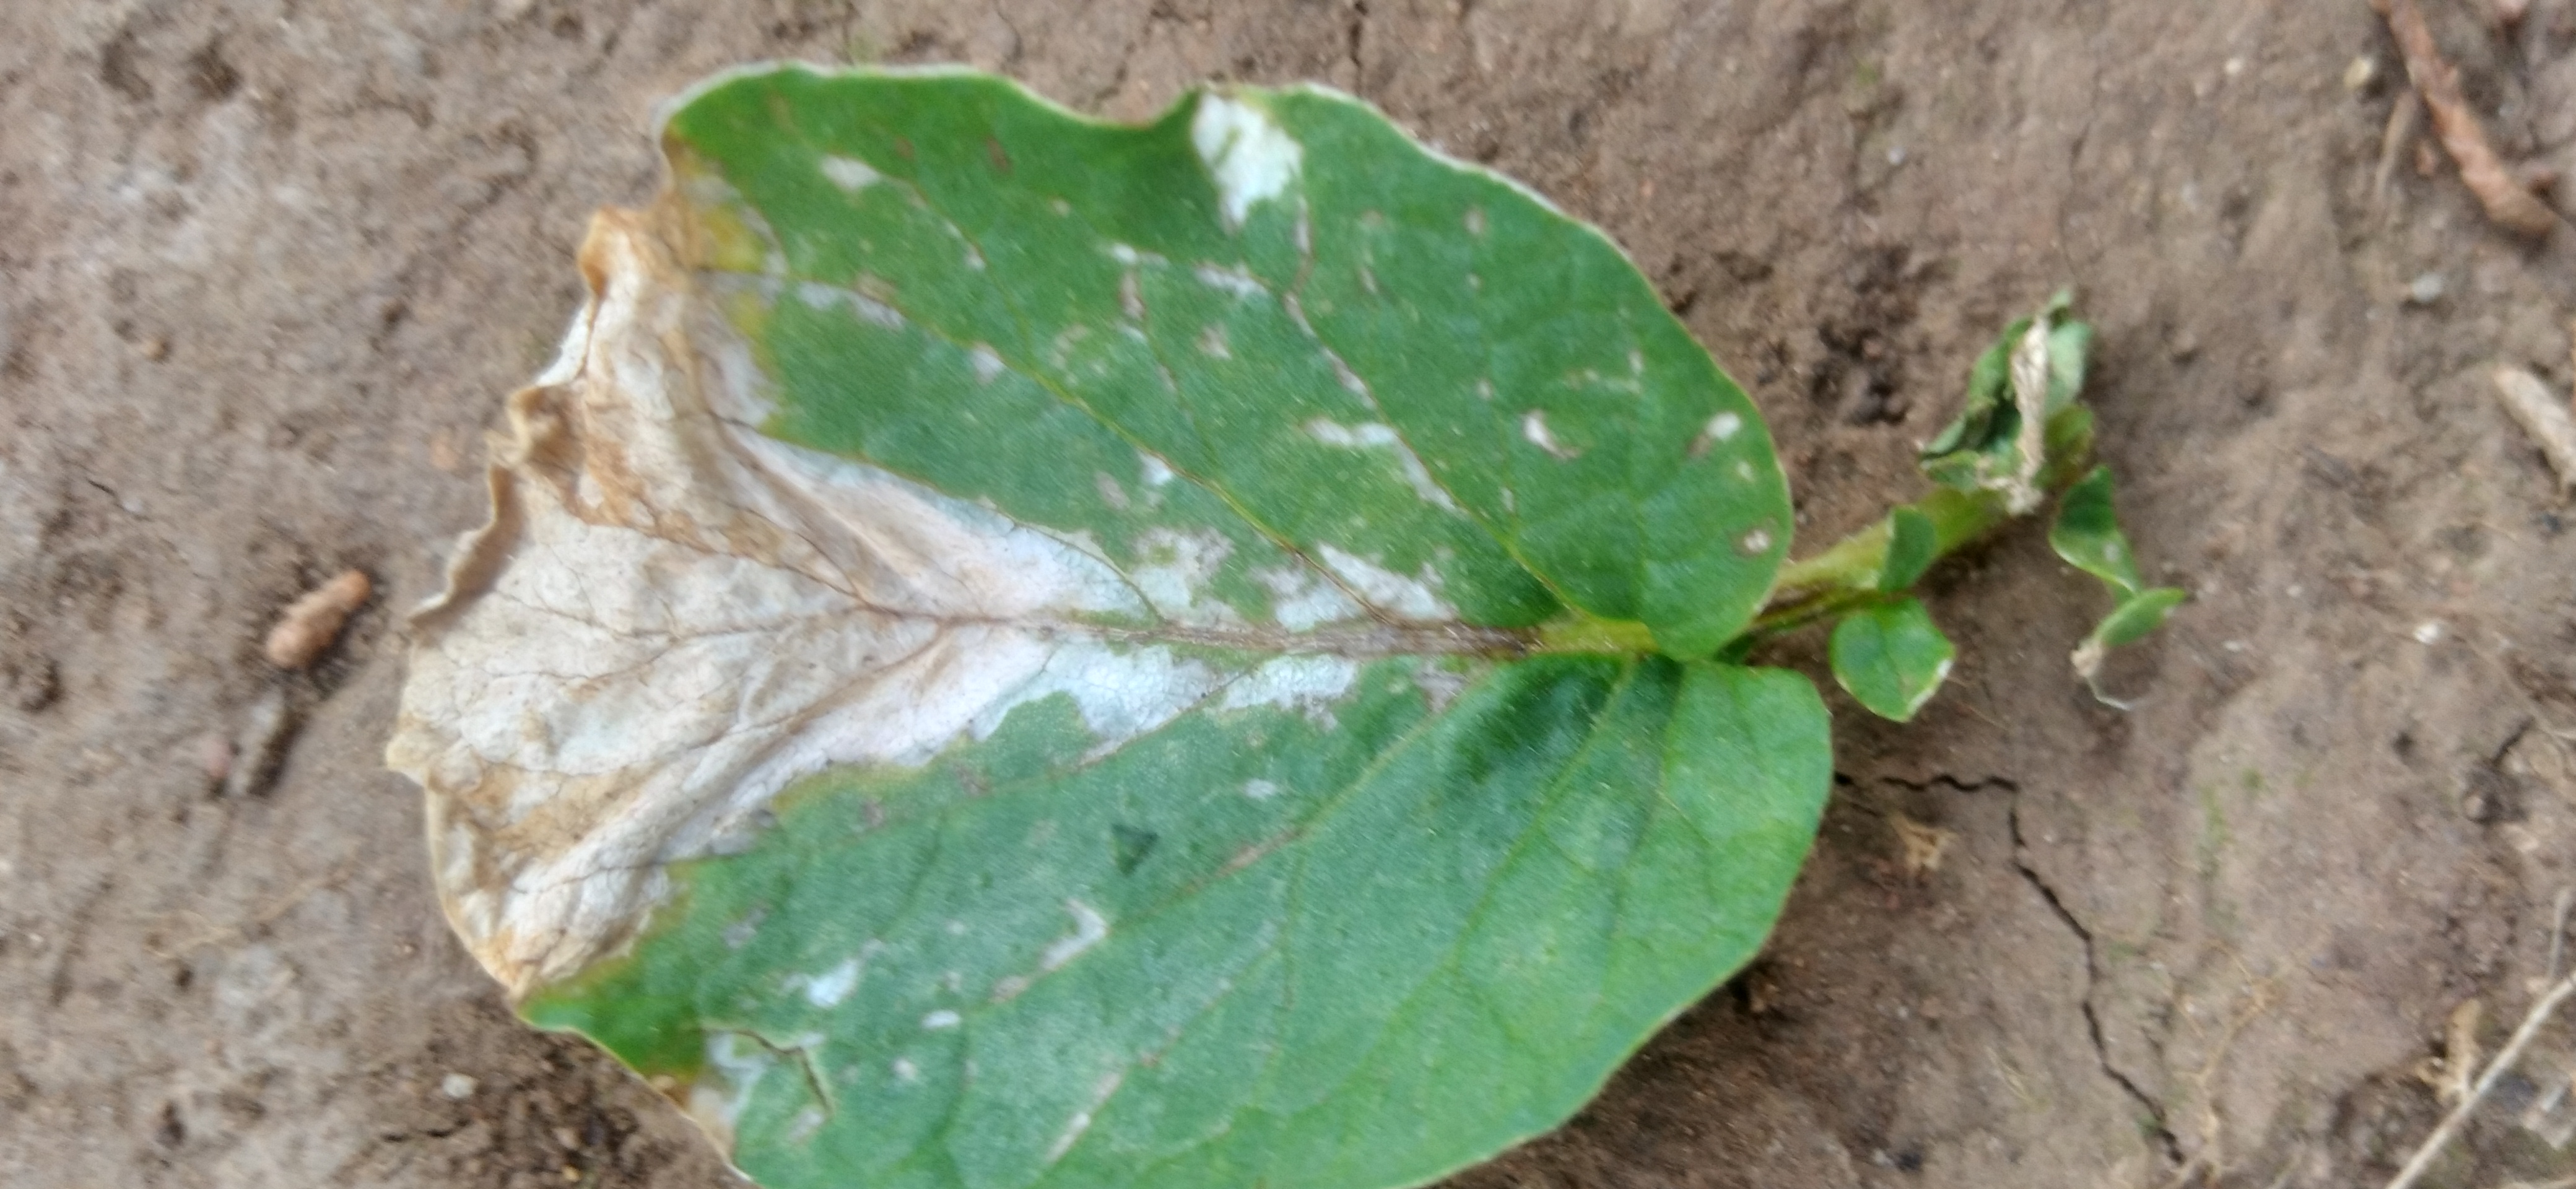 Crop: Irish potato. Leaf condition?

early blight
